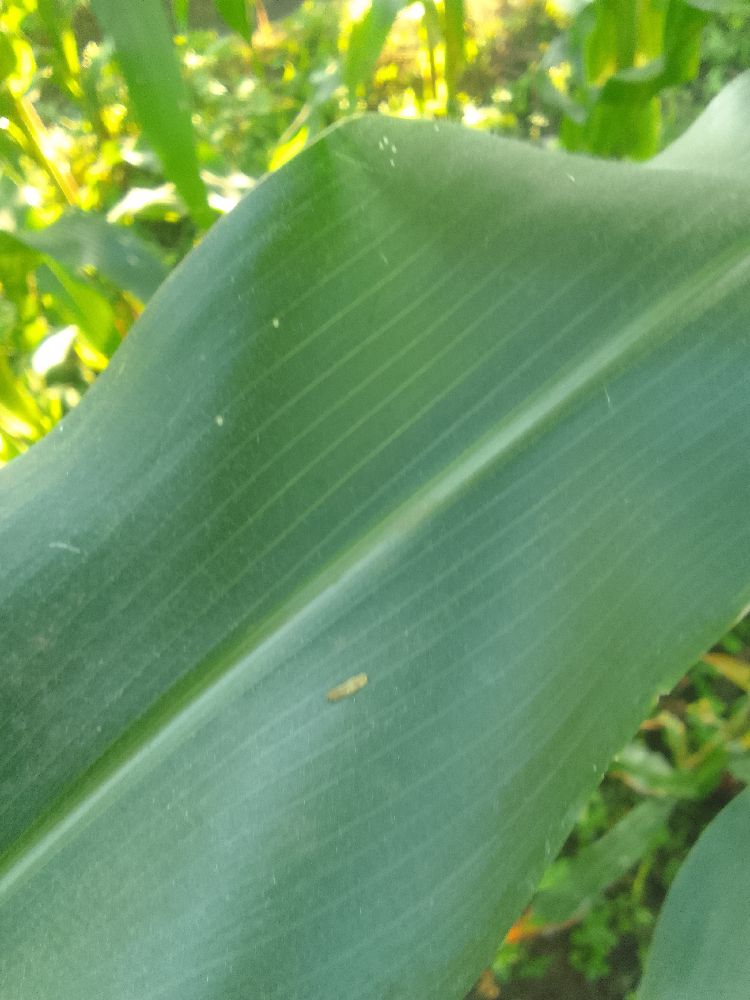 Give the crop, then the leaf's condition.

maize, healthy
